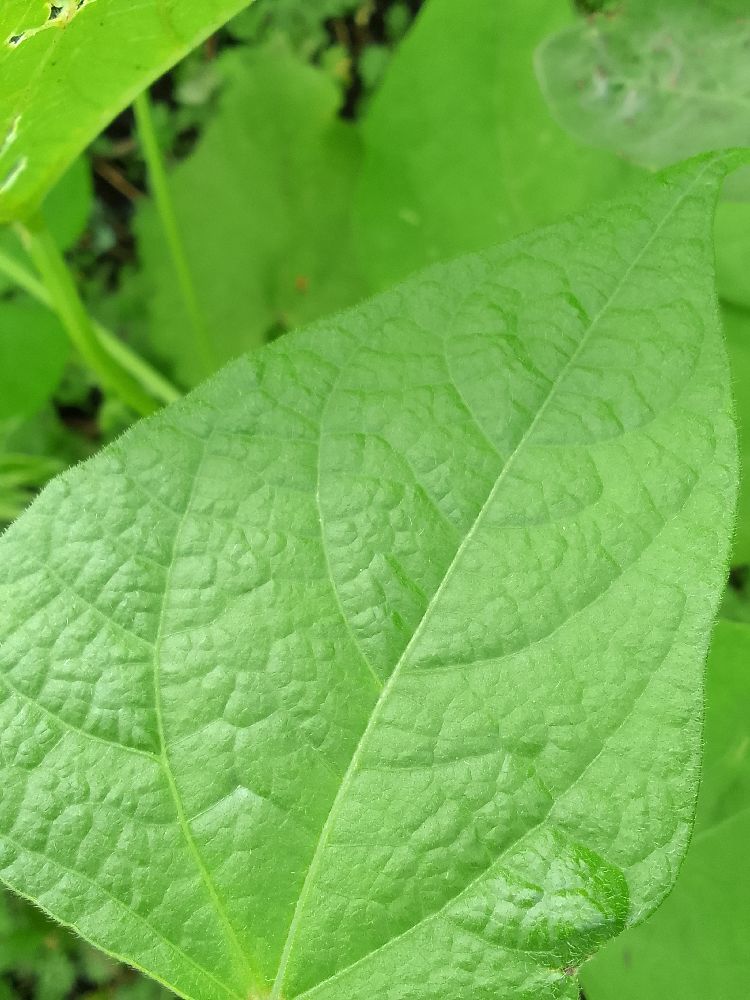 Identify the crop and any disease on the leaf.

common bean, healthy
